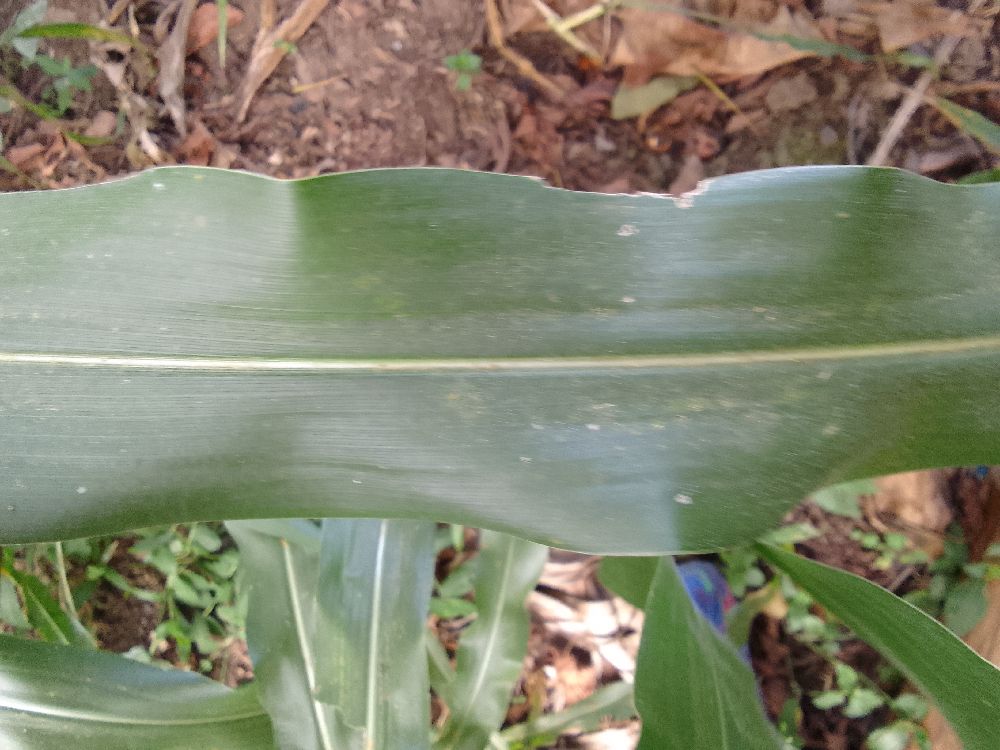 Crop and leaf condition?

maize, healthy
